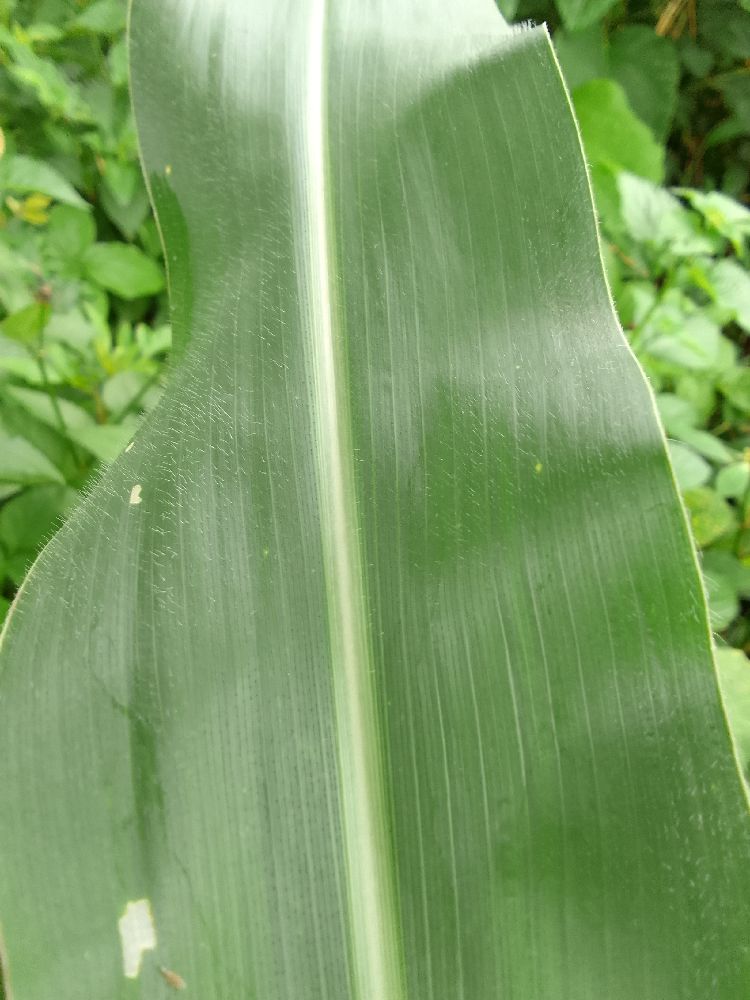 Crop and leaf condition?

maize, healthy
